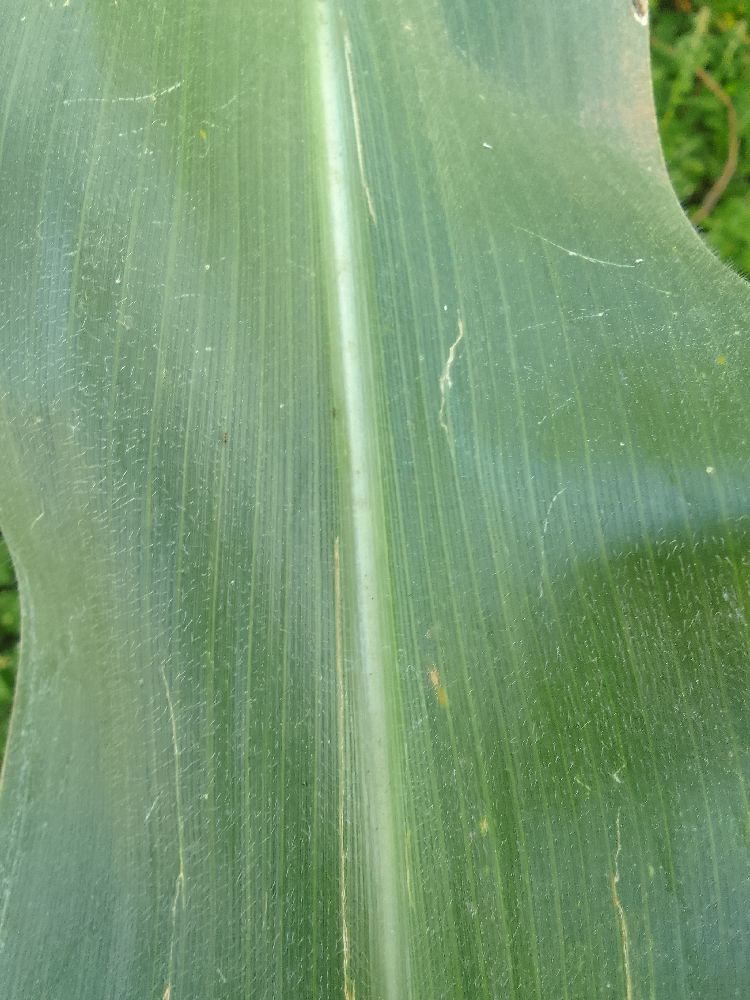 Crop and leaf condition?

maize, healthy
